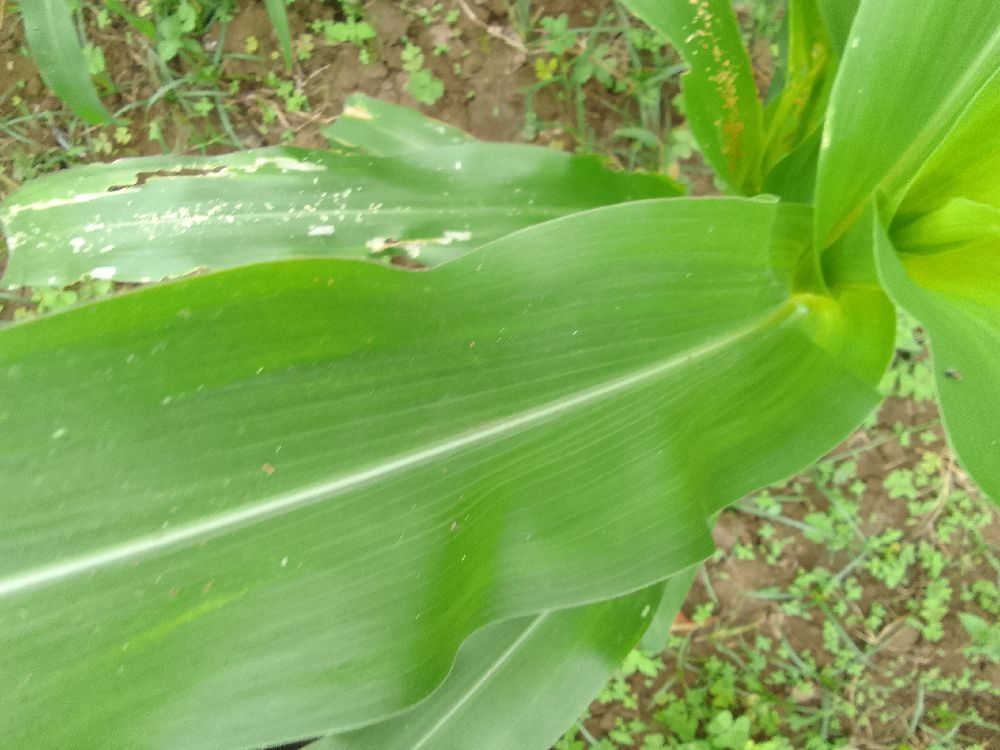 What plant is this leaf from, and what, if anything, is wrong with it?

maize, healthy
